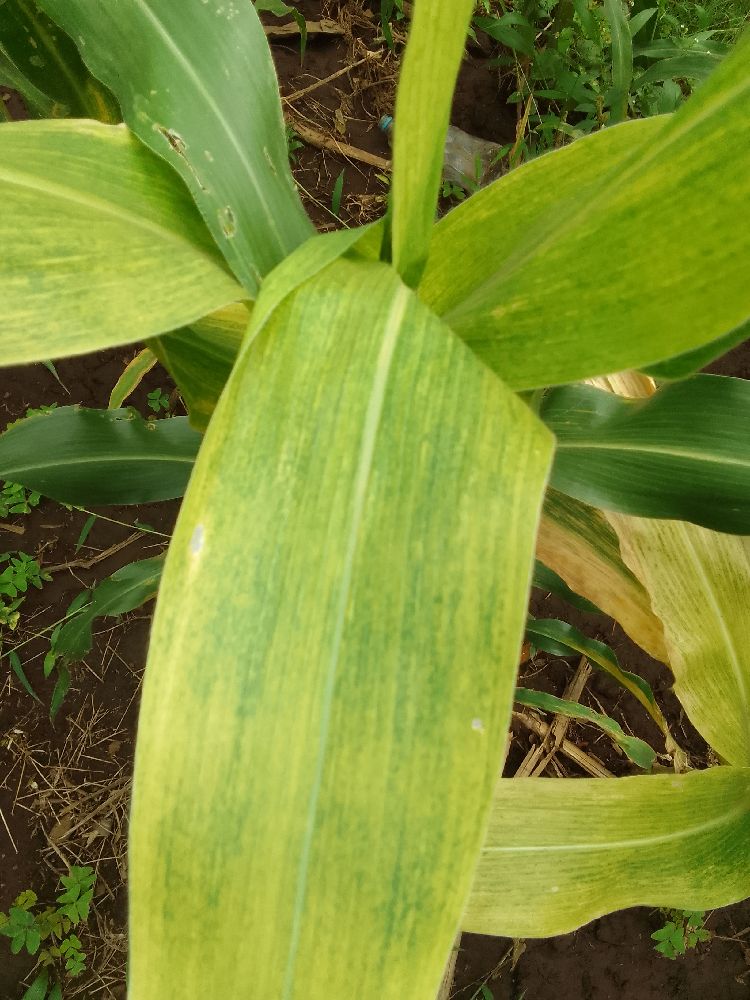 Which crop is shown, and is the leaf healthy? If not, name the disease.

maize, maize lethal necrosis
